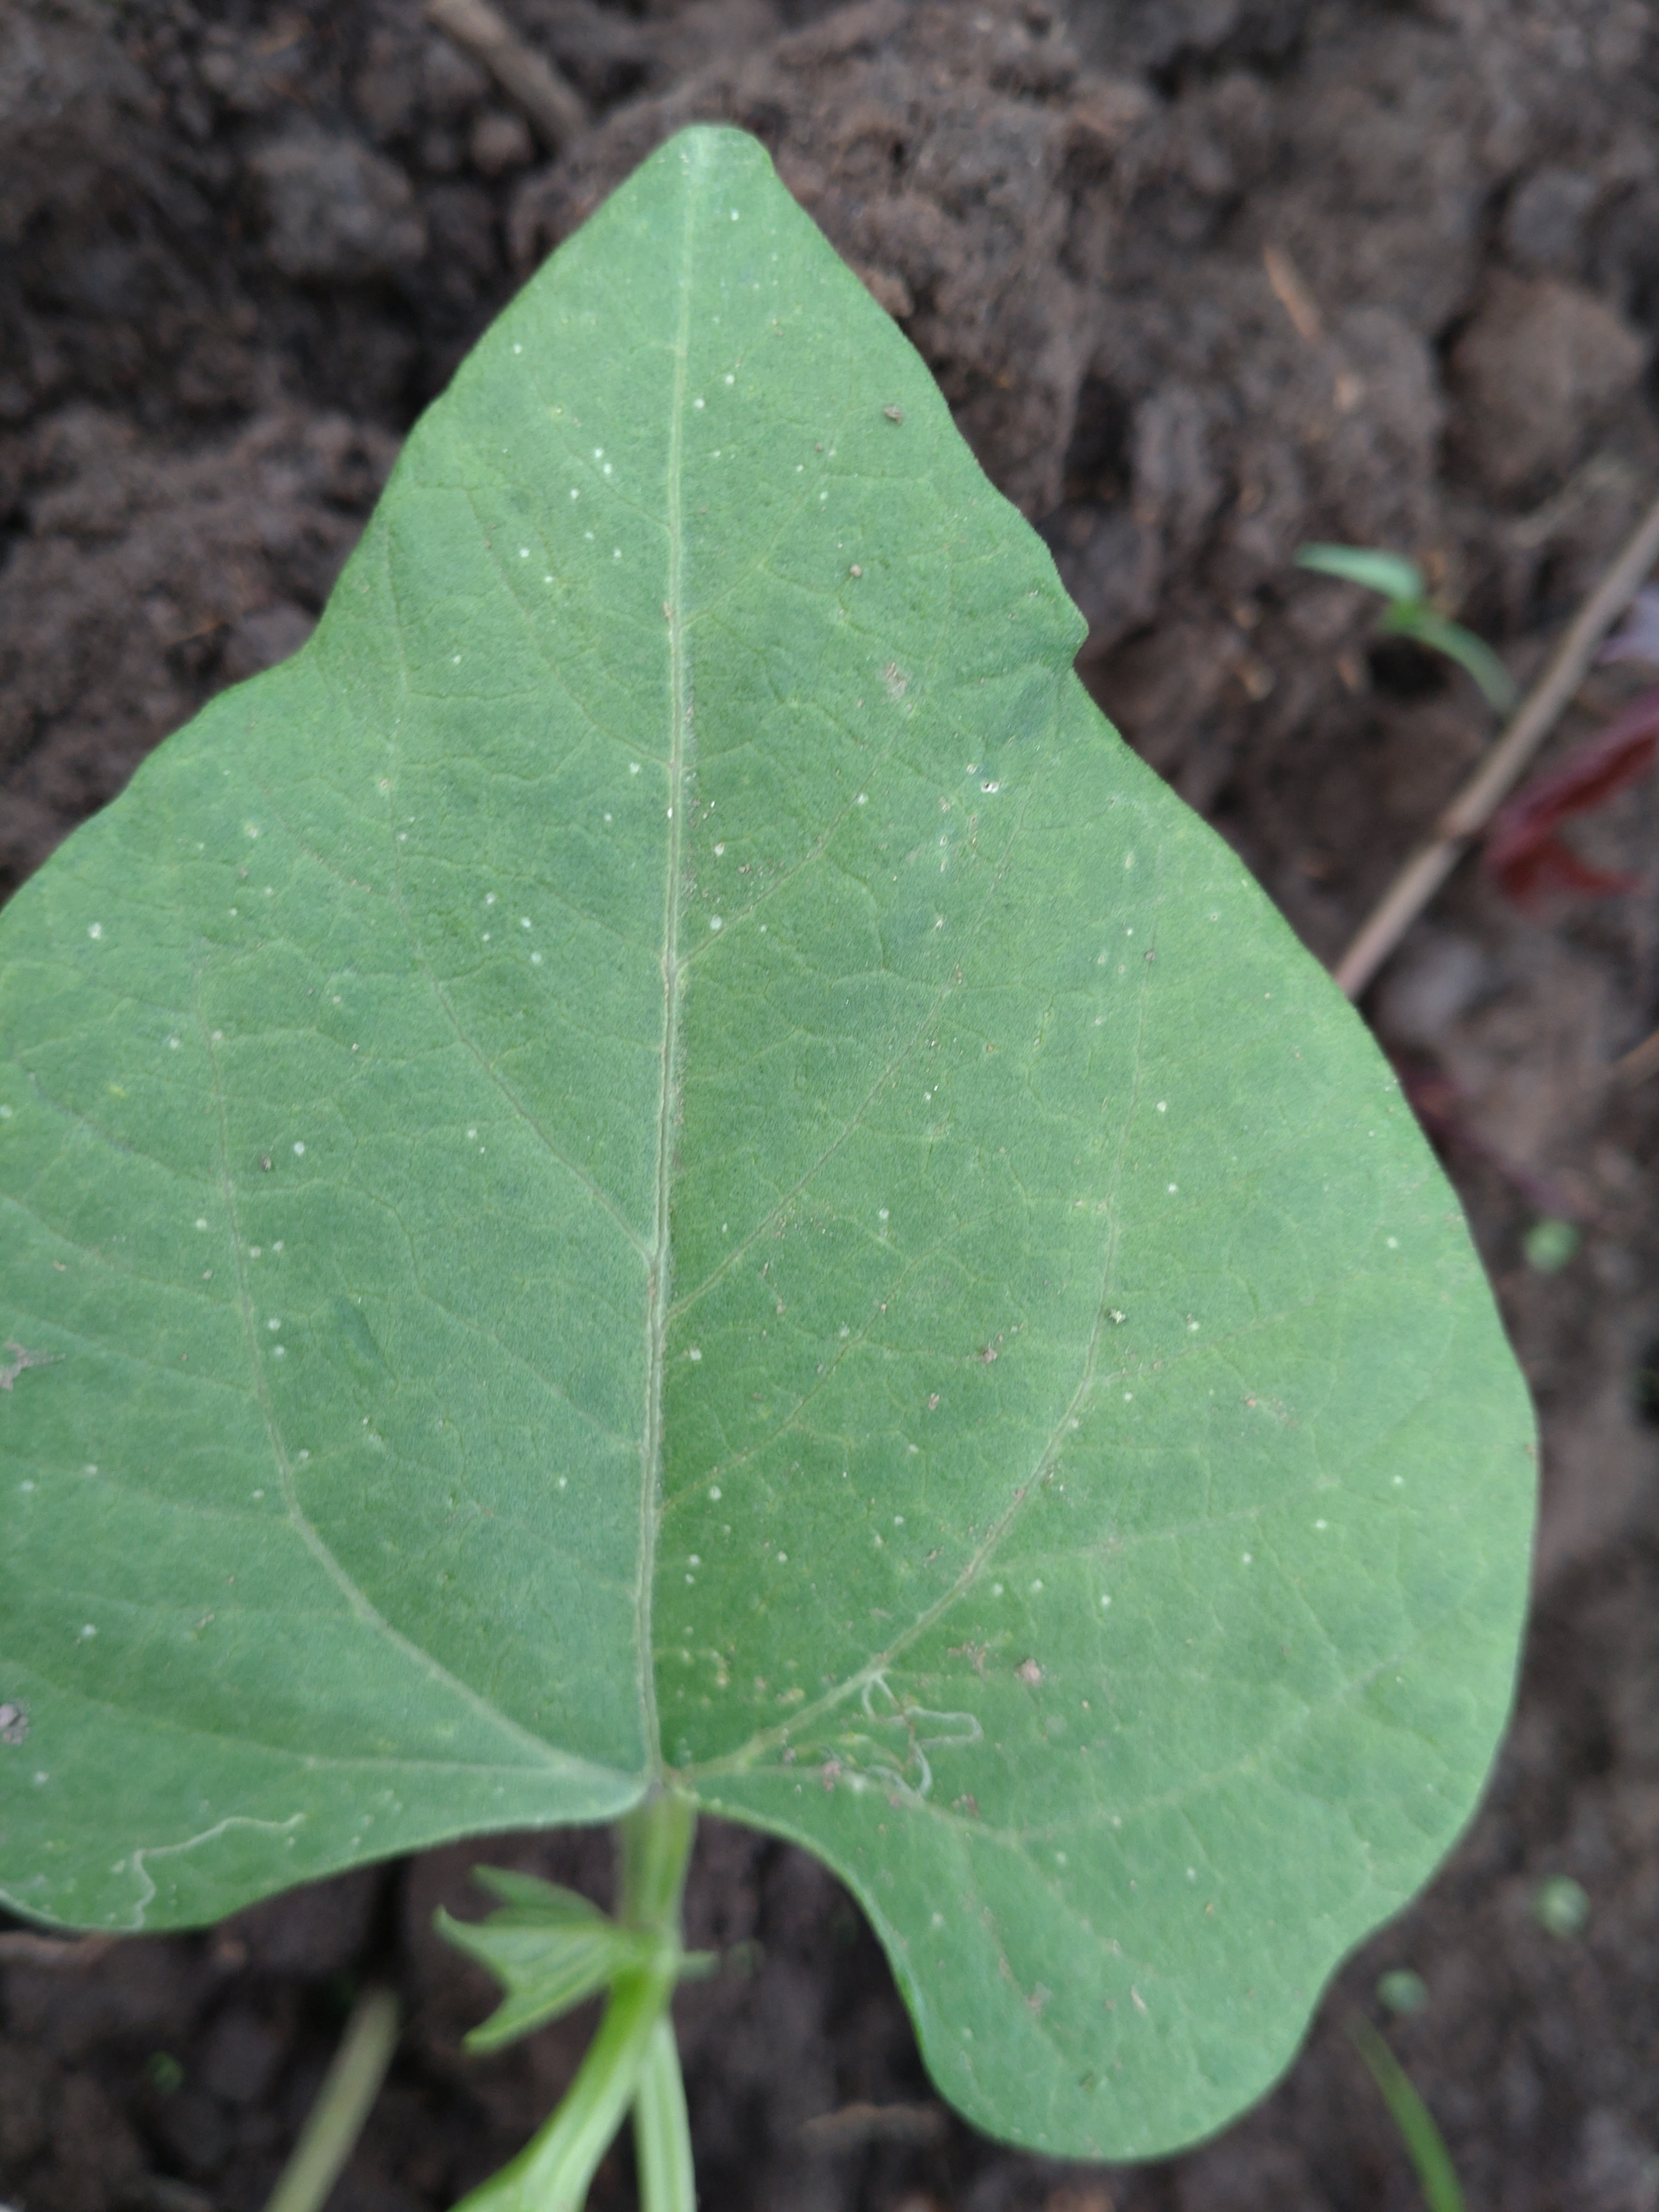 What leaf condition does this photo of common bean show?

healthy
